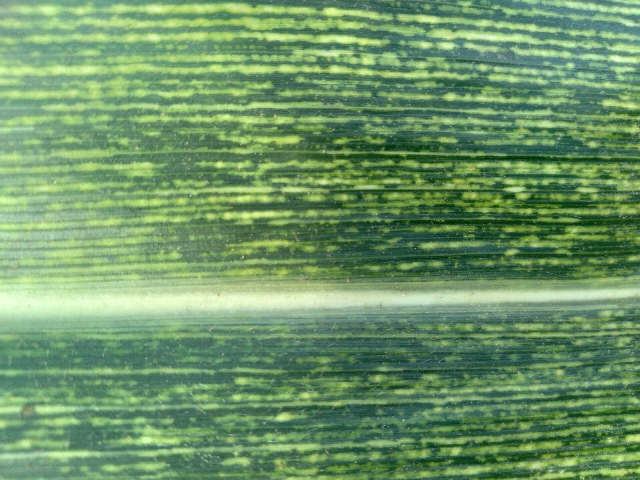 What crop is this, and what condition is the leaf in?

maize, maize streak virus
